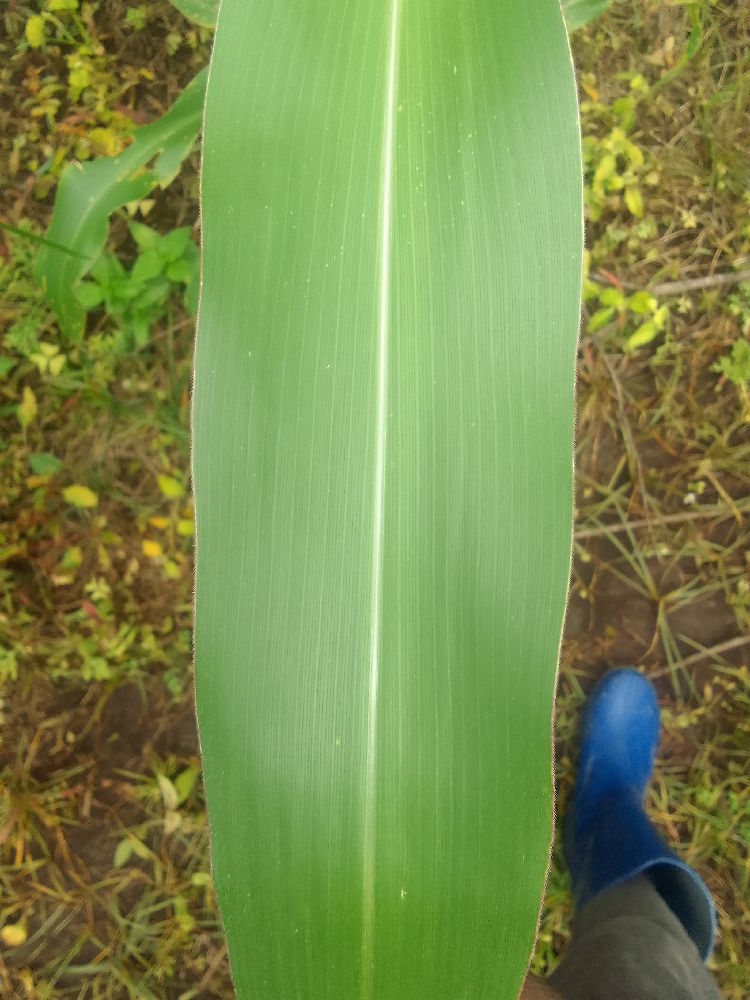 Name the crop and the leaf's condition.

maize, healthy
